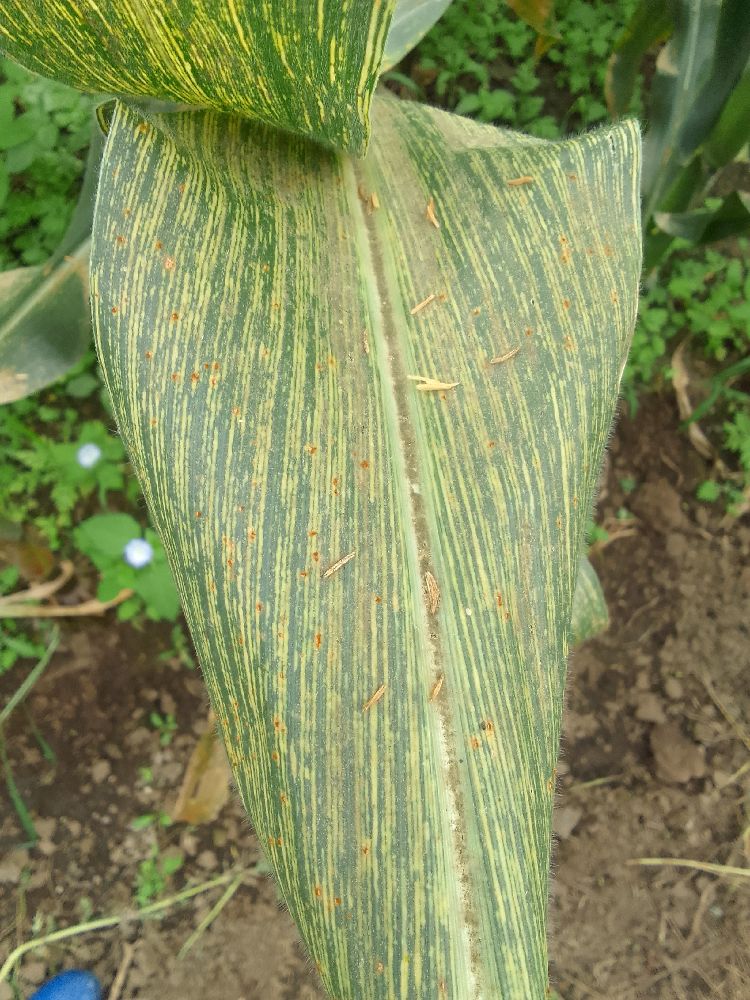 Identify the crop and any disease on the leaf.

maize, maize streak virus
